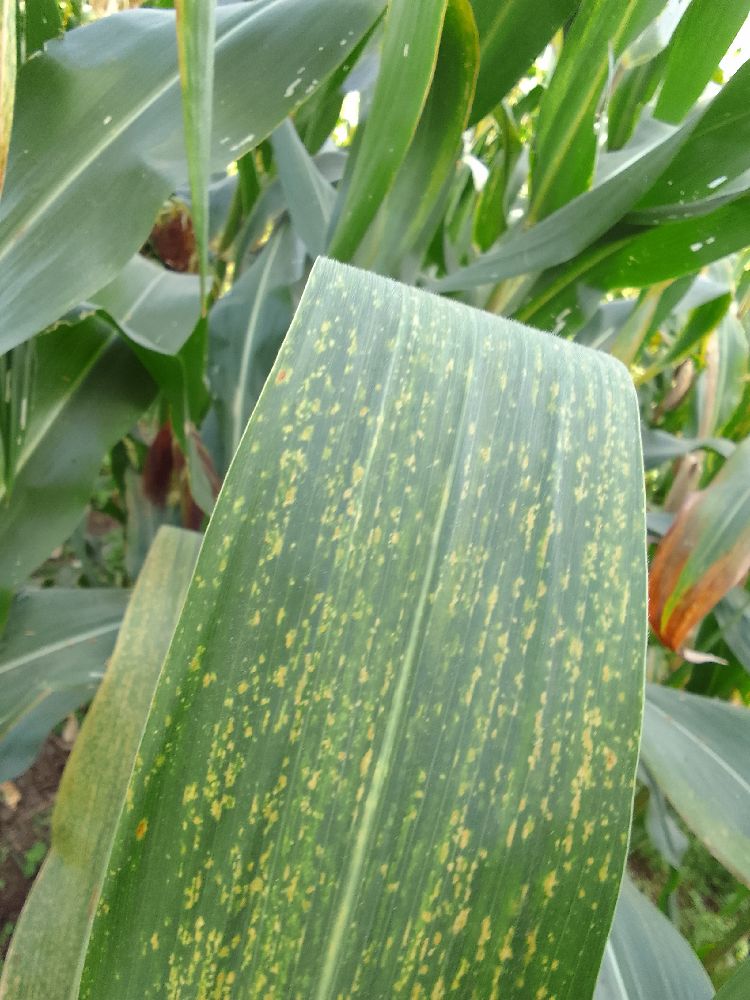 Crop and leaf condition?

maize, maize lethal necrosis
